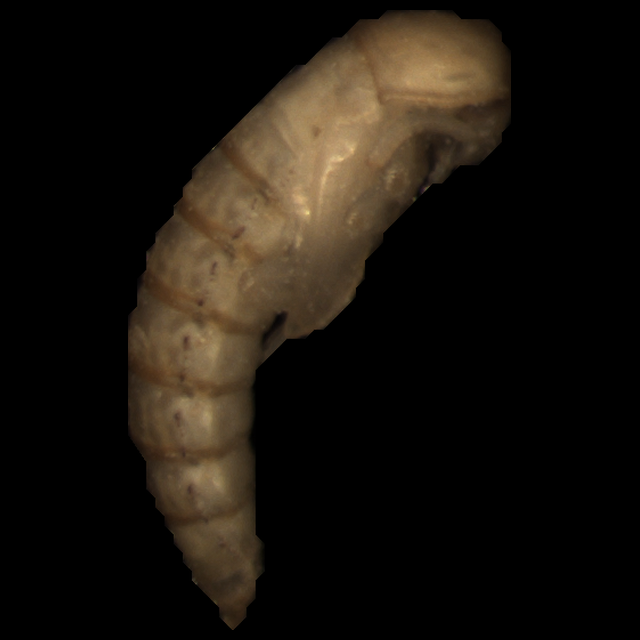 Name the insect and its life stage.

mealworm pupa
